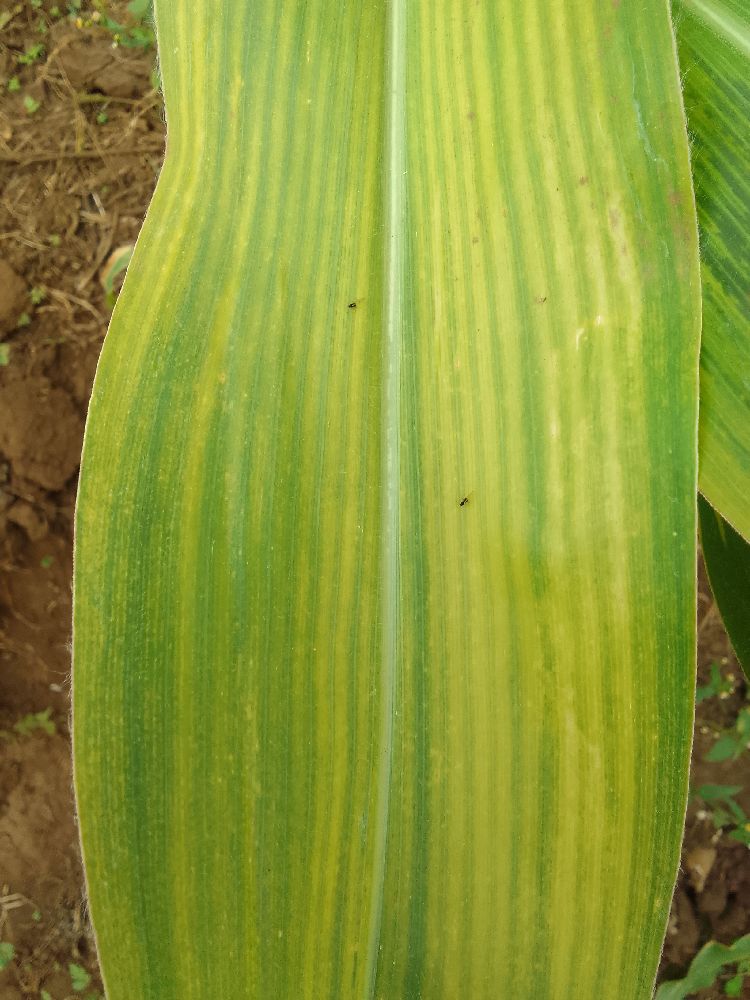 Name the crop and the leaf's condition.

maize, maize lethal necrosis
